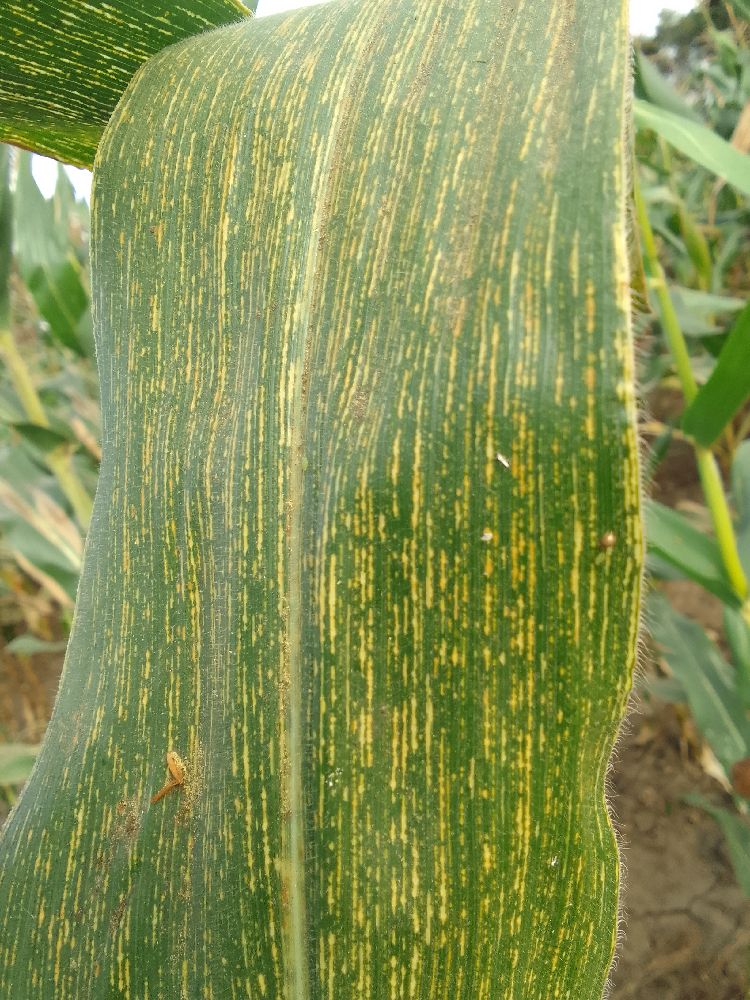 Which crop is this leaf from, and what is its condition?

maize, maize streak virus
